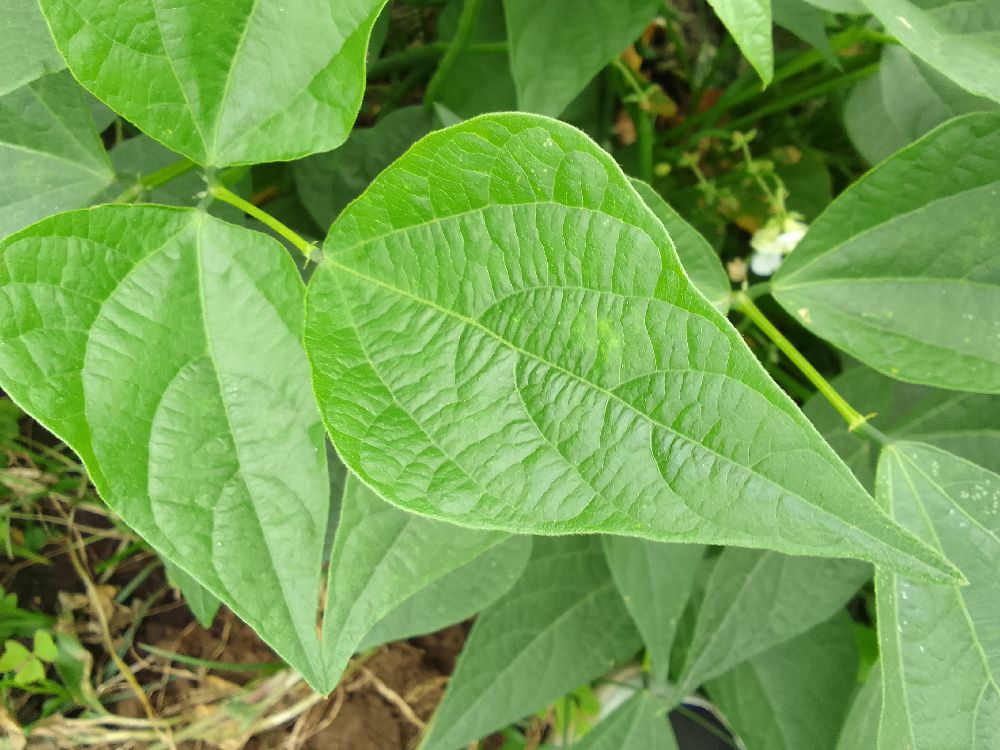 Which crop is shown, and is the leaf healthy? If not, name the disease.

common bean, healthy
